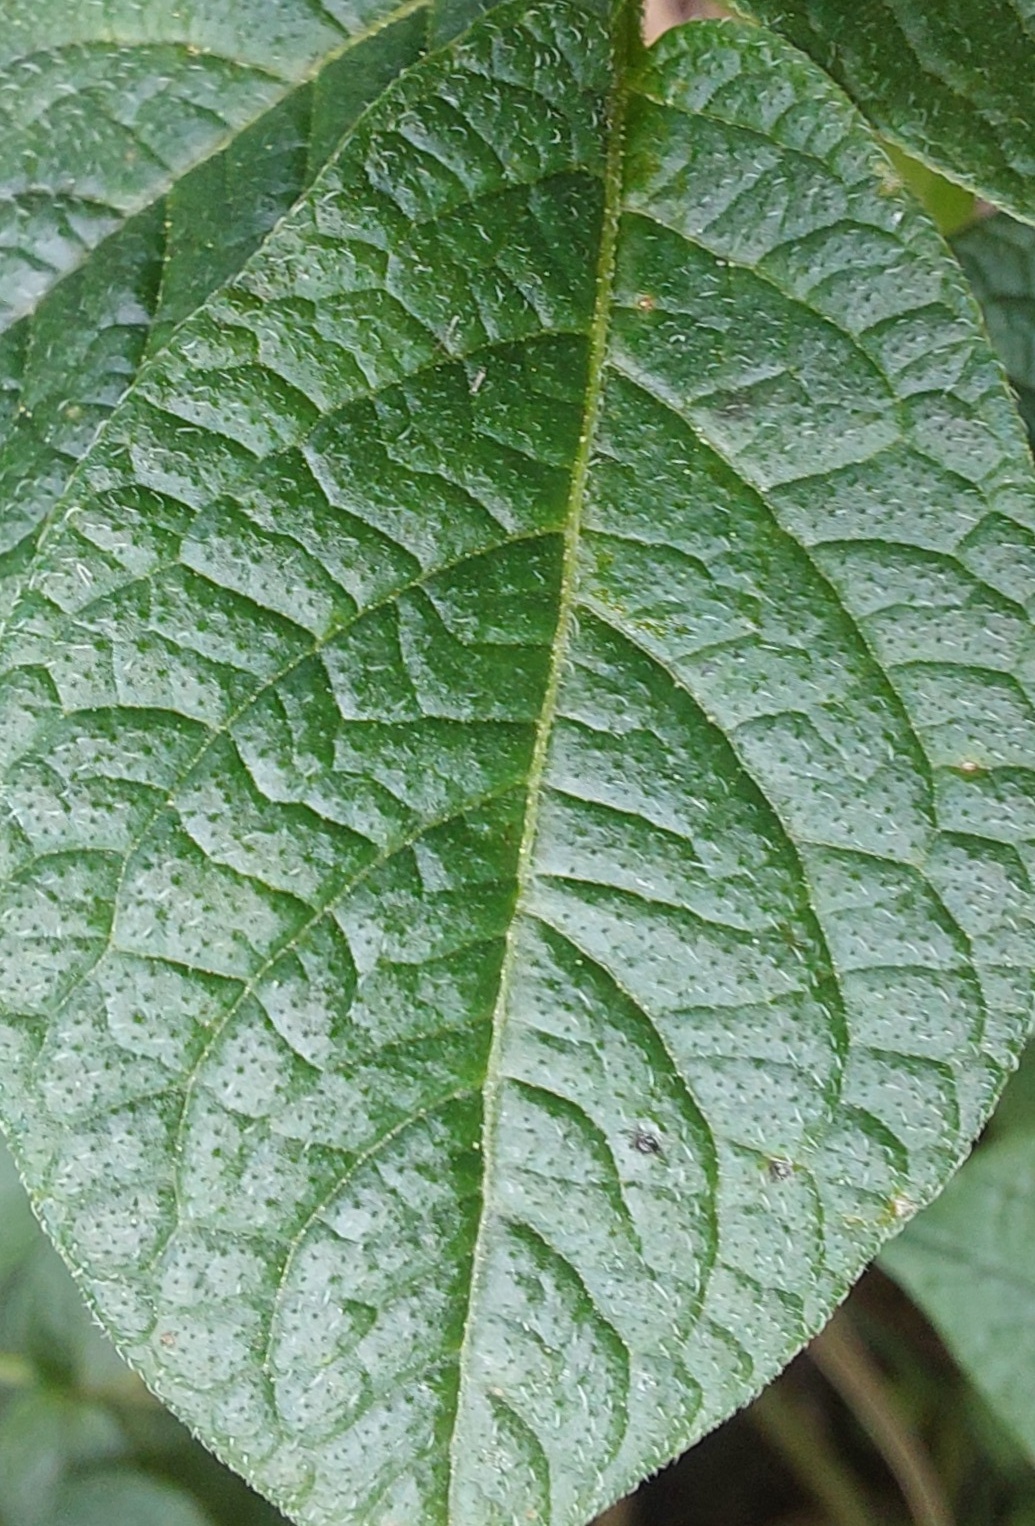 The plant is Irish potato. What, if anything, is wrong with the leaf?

healthy
